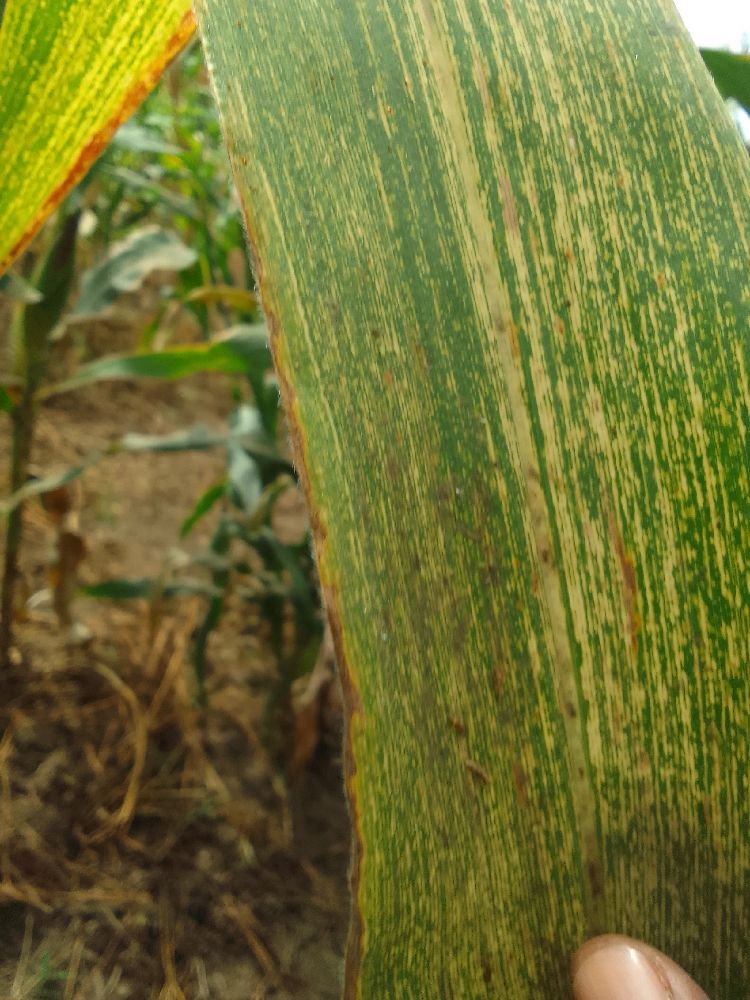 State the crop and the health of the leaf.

maize, maize streak virus
